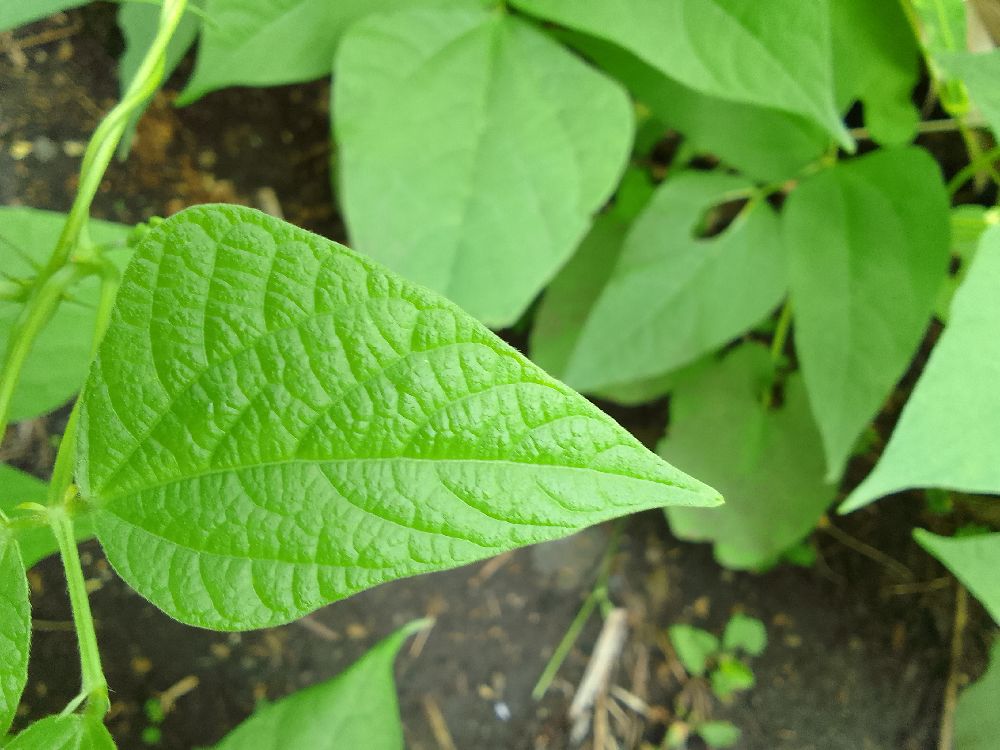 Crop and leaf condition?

common bean, healthy
